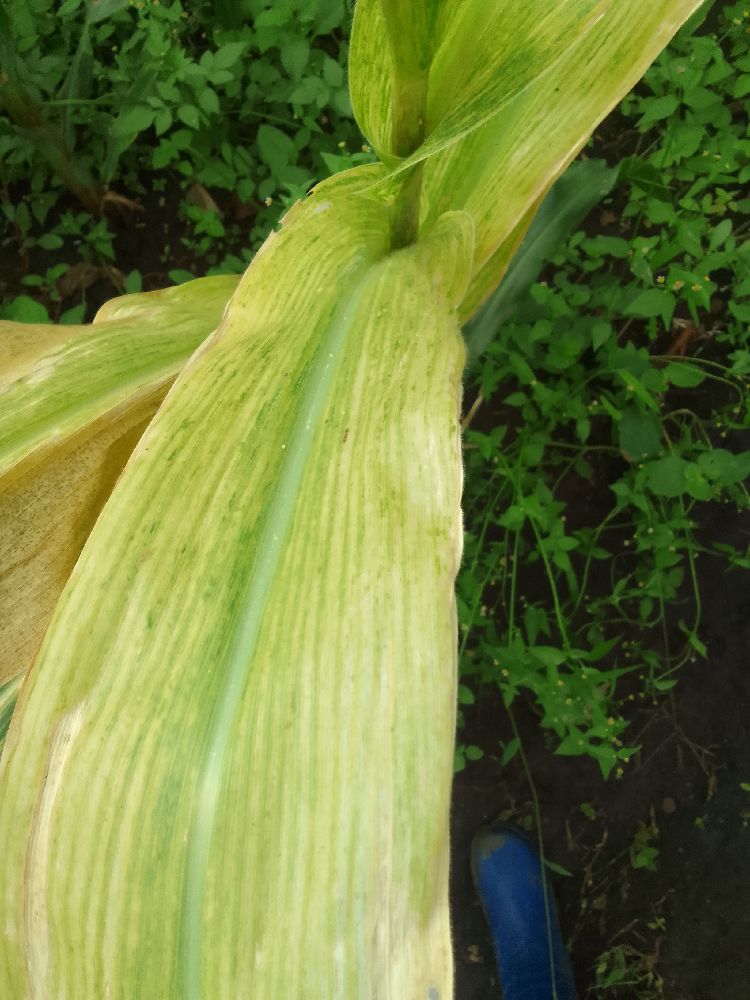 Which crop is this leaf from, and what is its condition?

maize, maize lethal necrosis
